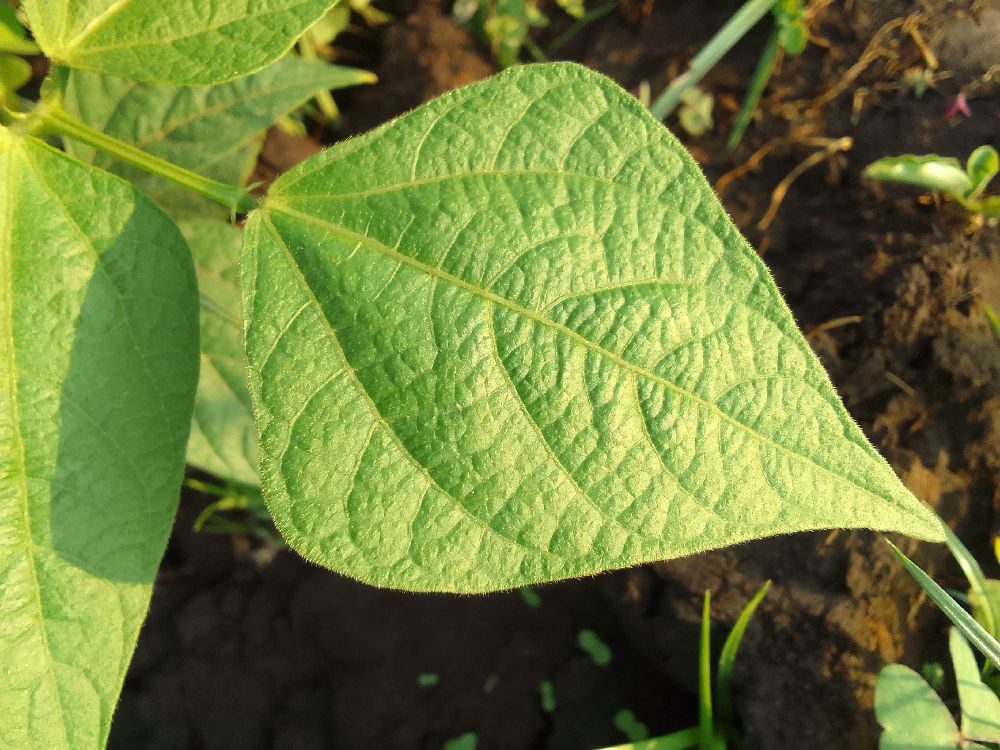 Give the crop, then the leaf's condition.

common bean, healthy
